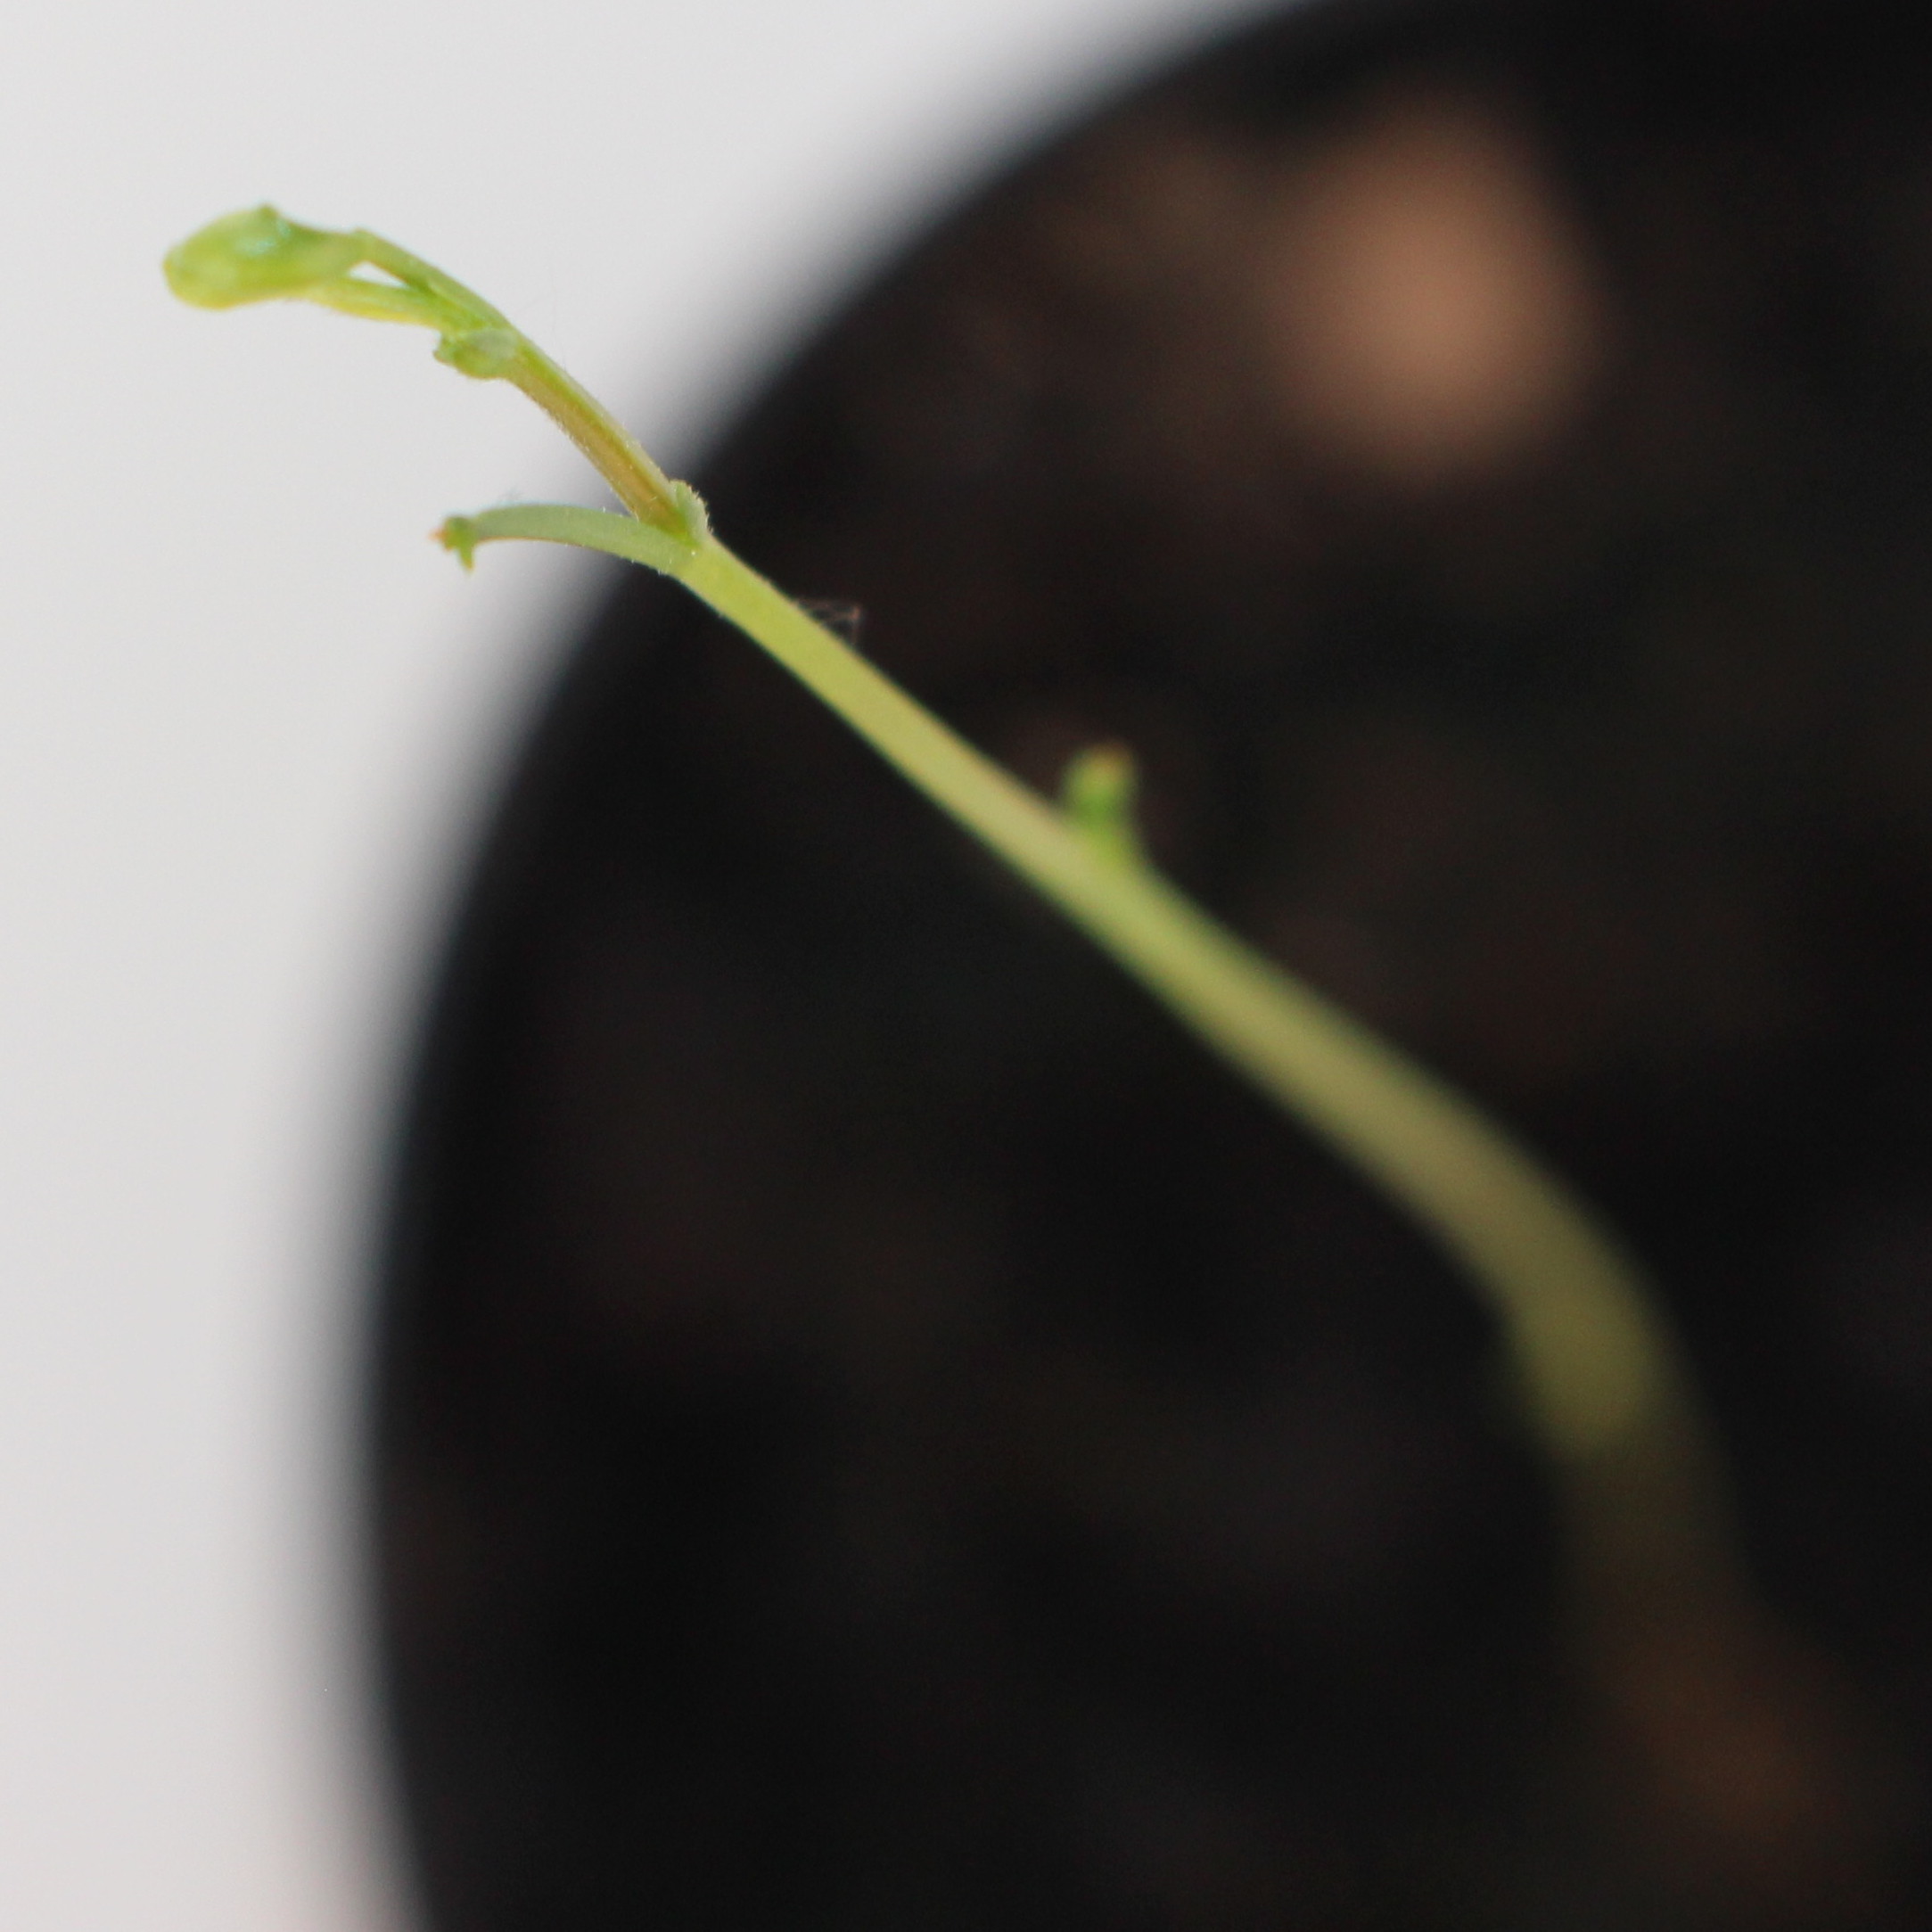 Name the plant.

Vicia sativa
